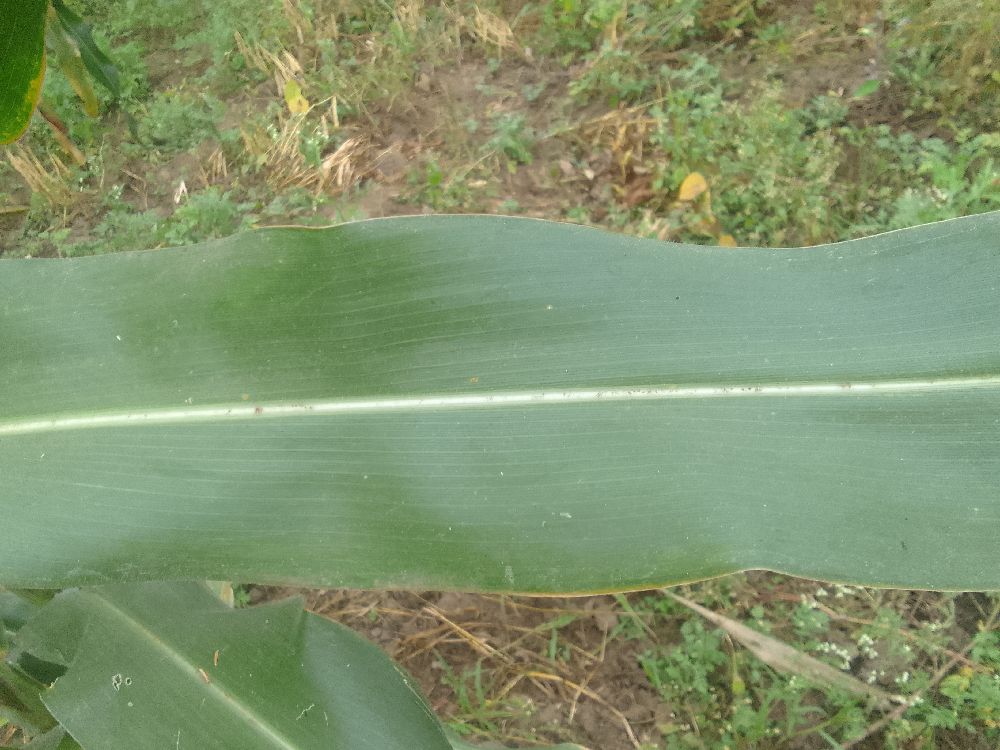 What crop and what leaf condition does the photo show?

maize, healthy
